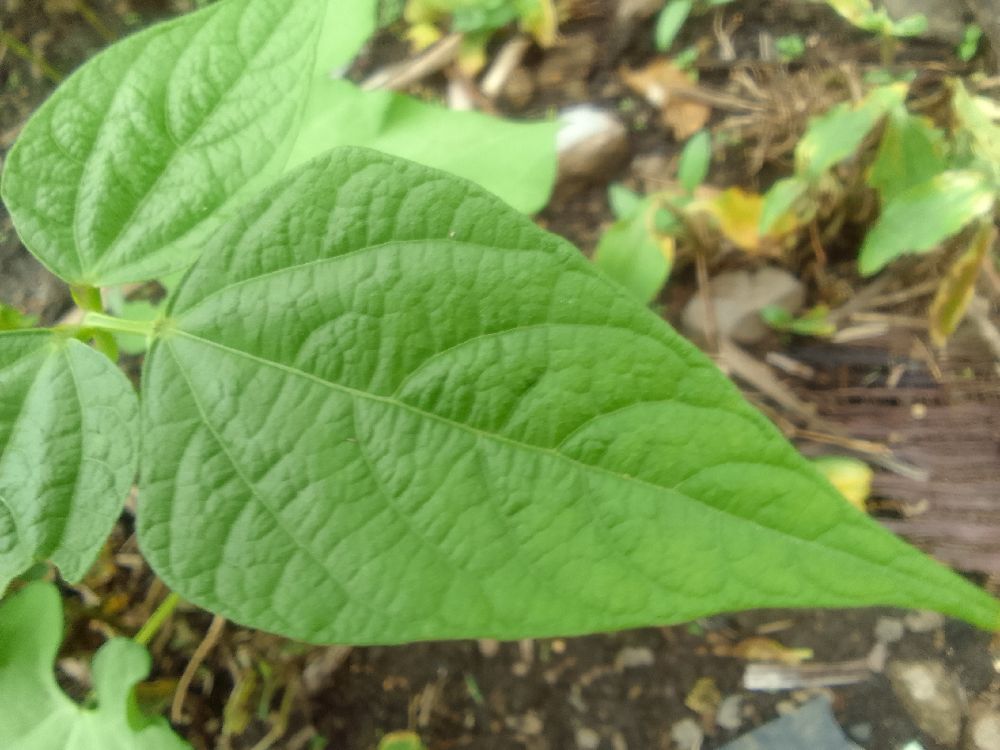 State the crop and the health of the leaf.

common bean, healthy
